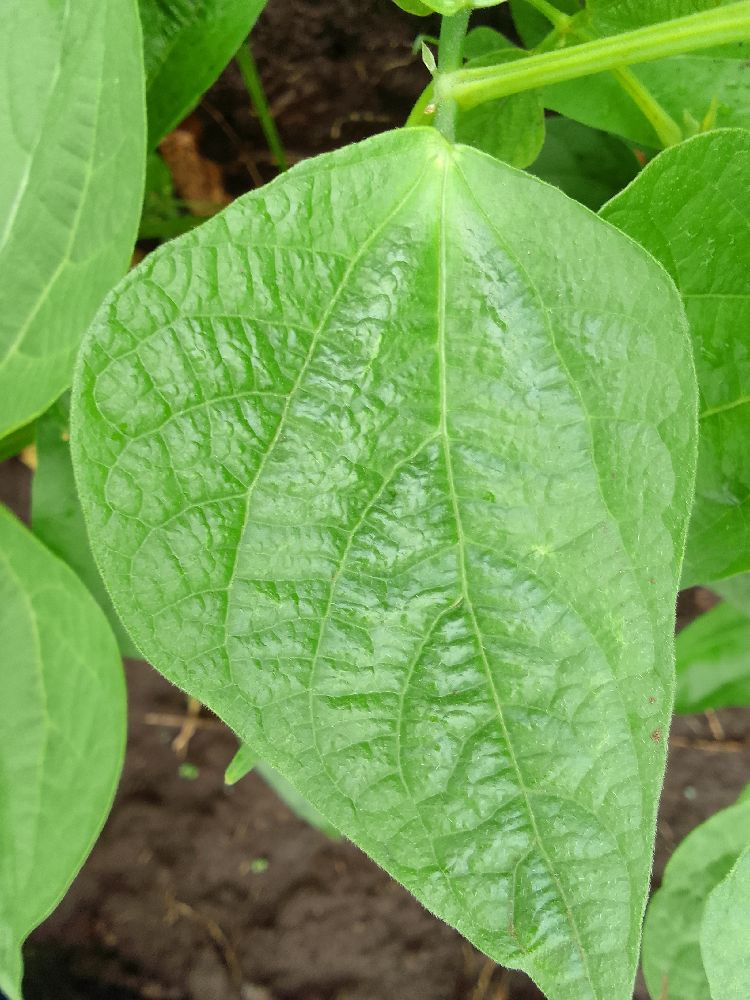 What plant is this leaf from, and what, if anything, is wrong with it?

common bean, healthy
